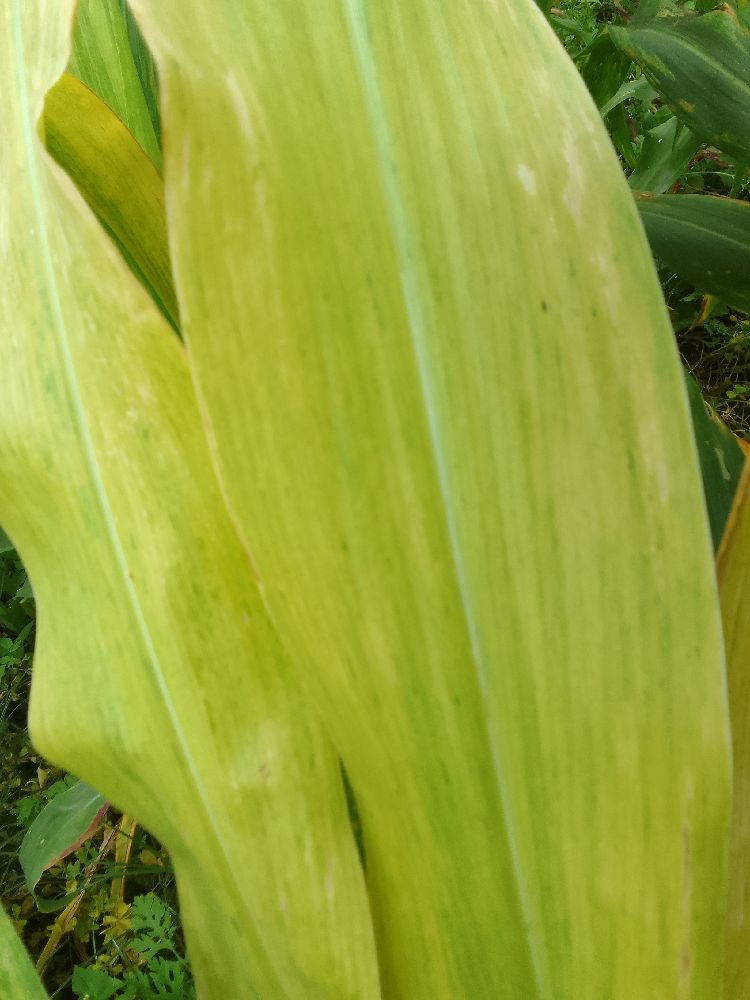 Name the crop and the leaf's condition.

maize, maize lethal necrosis
